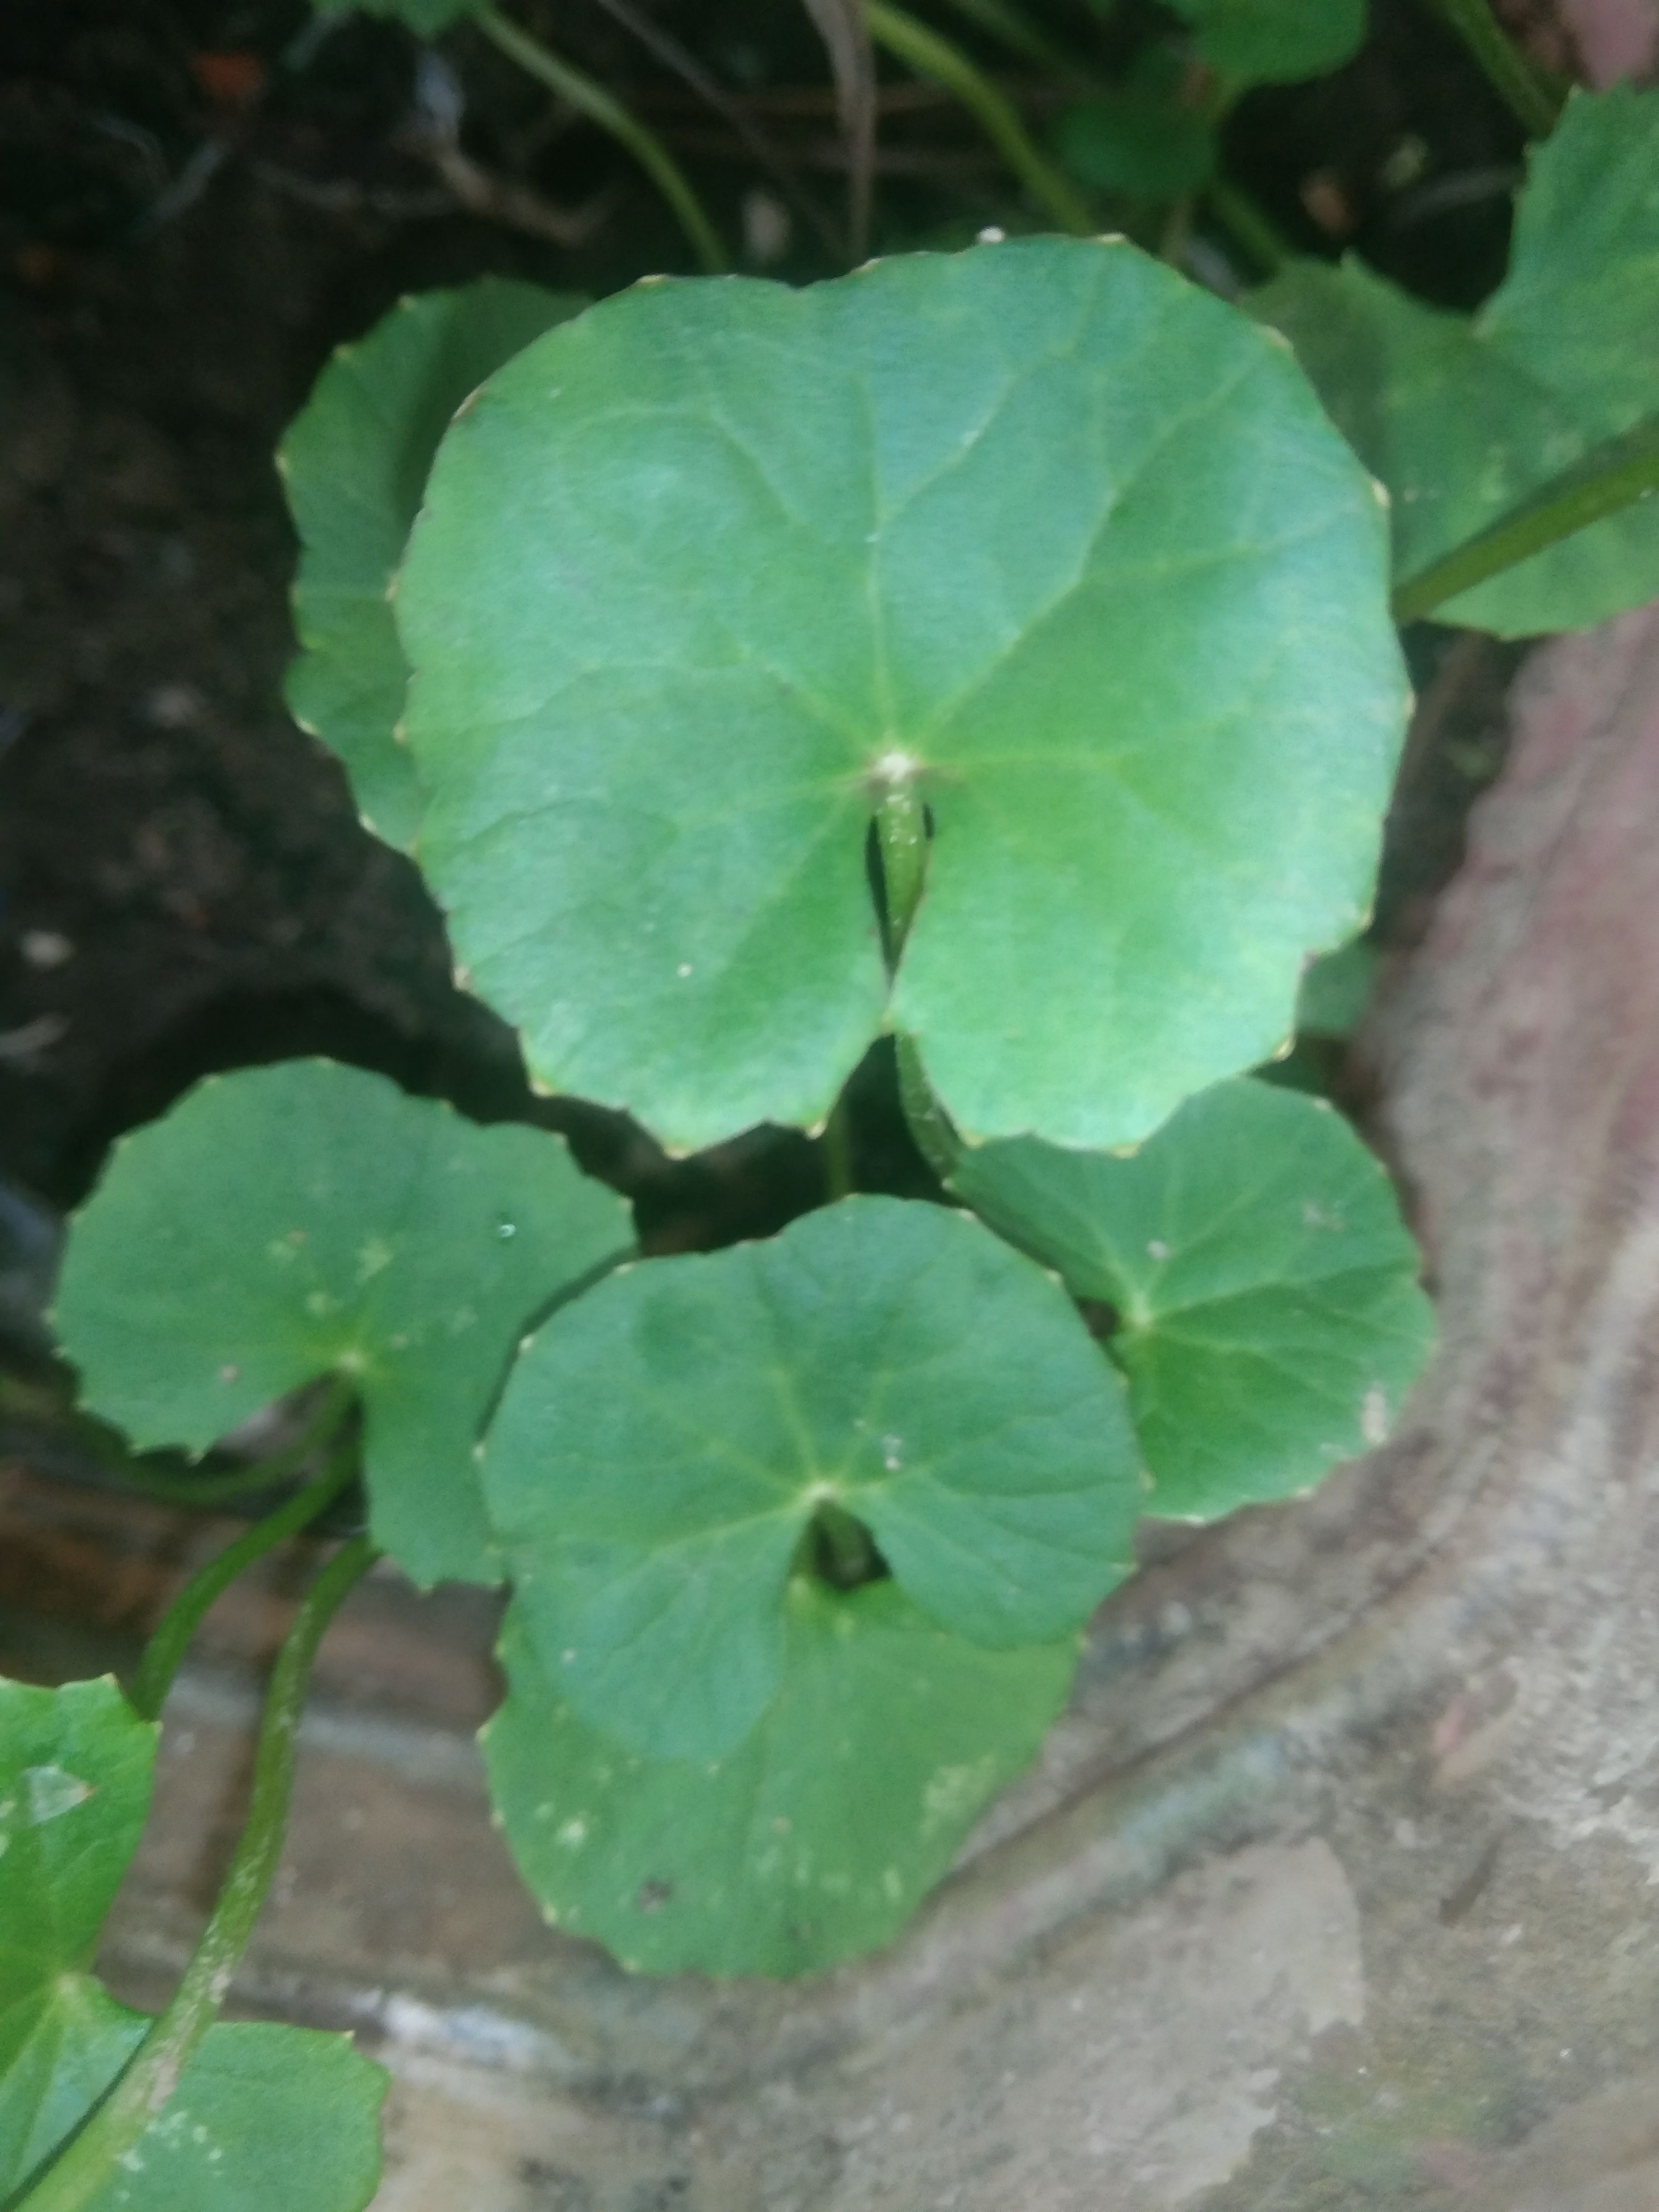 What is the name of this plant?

thankuni
